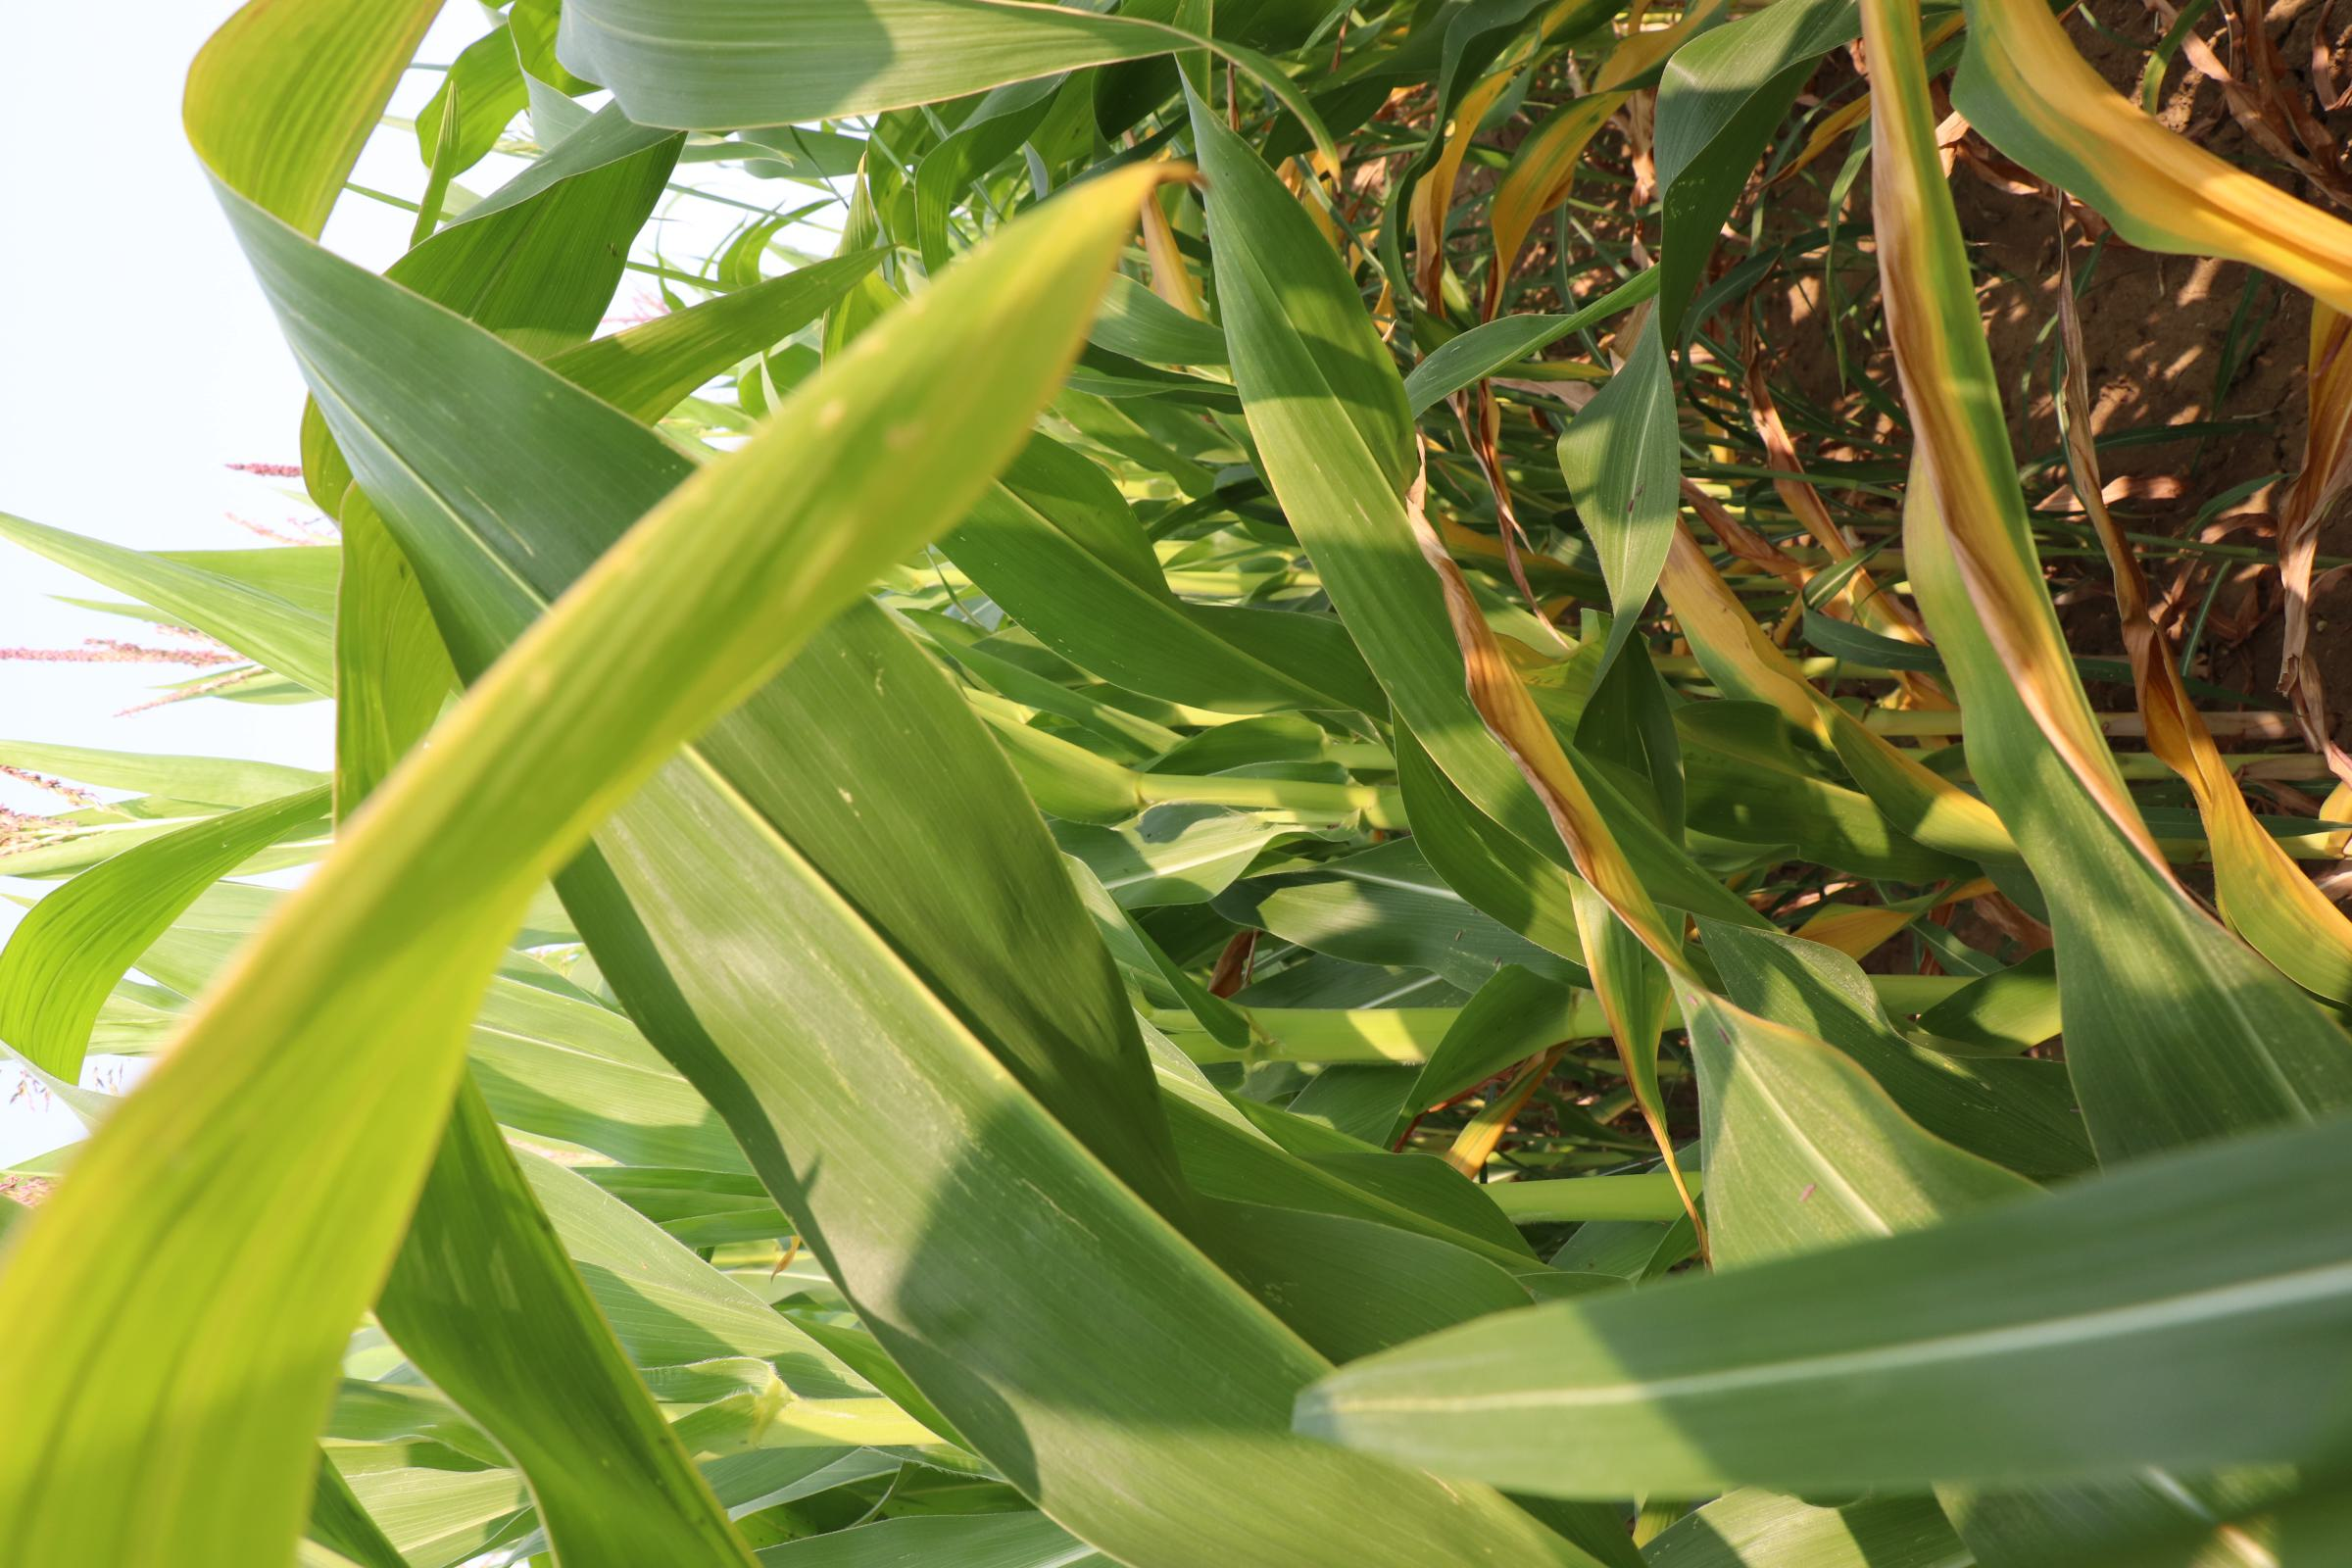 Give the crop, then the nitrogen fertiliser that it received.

maize, no added nitrogen
